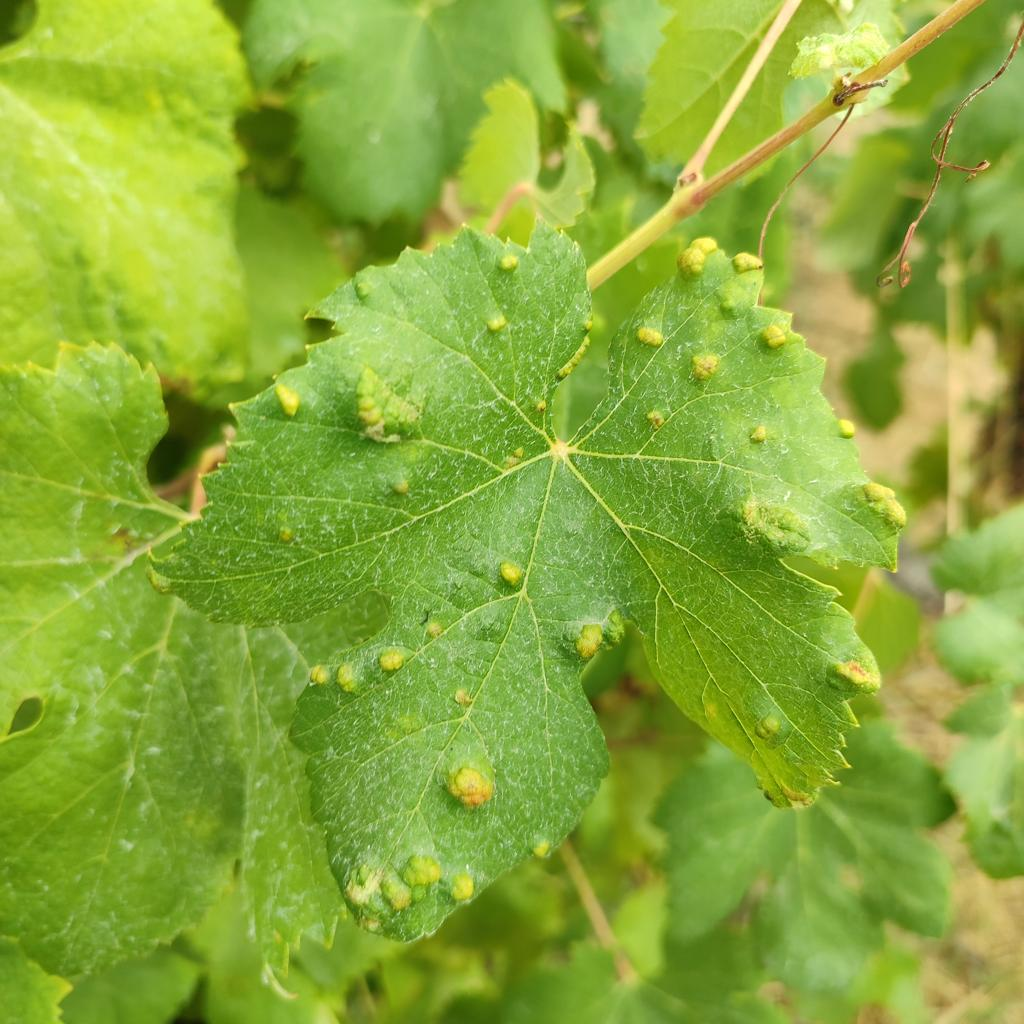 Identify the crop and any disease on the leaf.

grapevine, erineum mite
